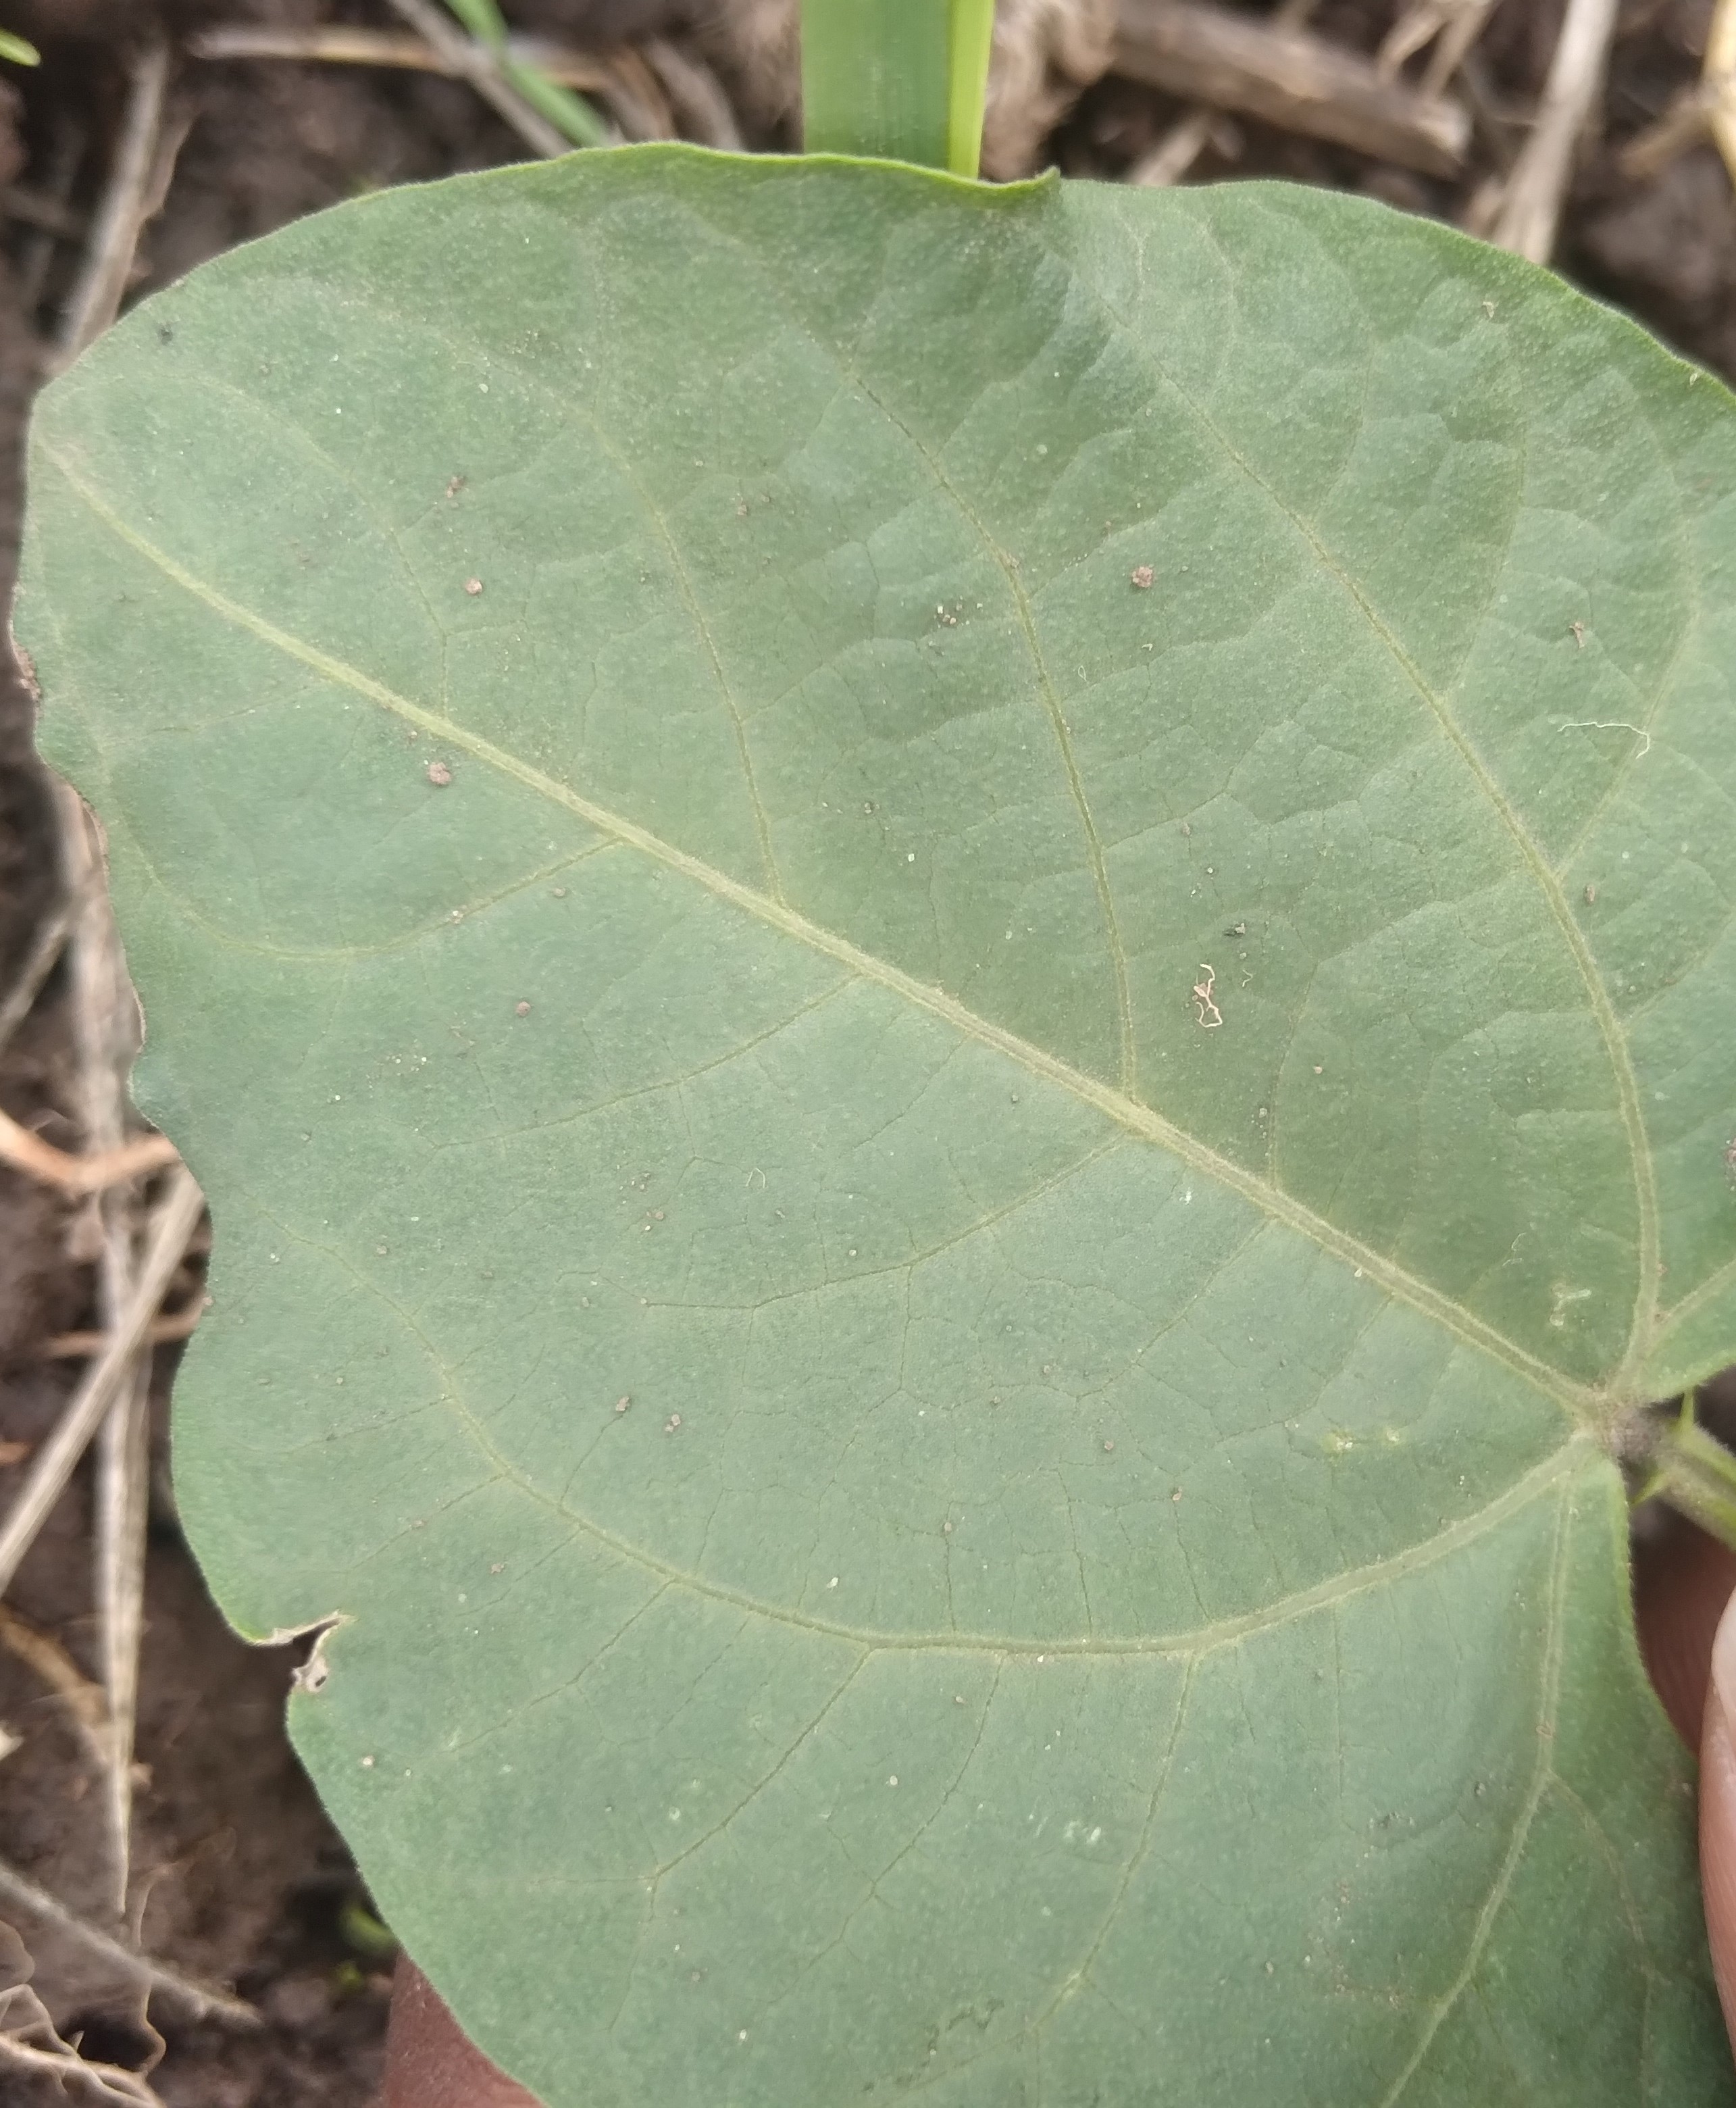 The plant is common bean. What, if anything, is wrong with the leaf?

healthy
